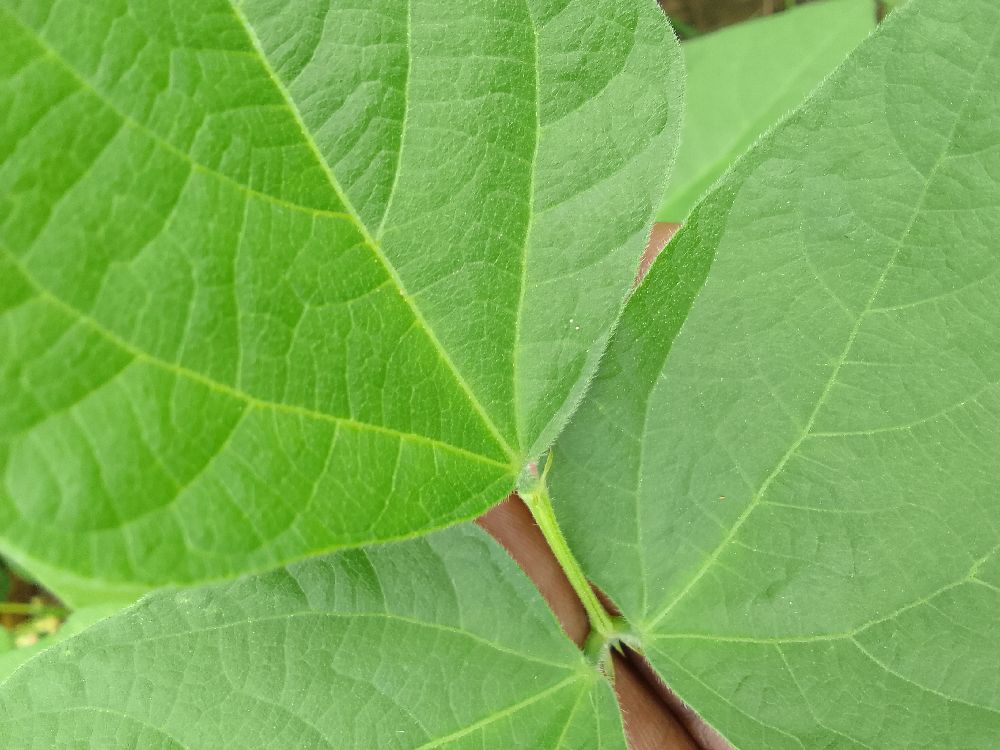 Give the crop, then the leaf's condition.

common bean, healthy
